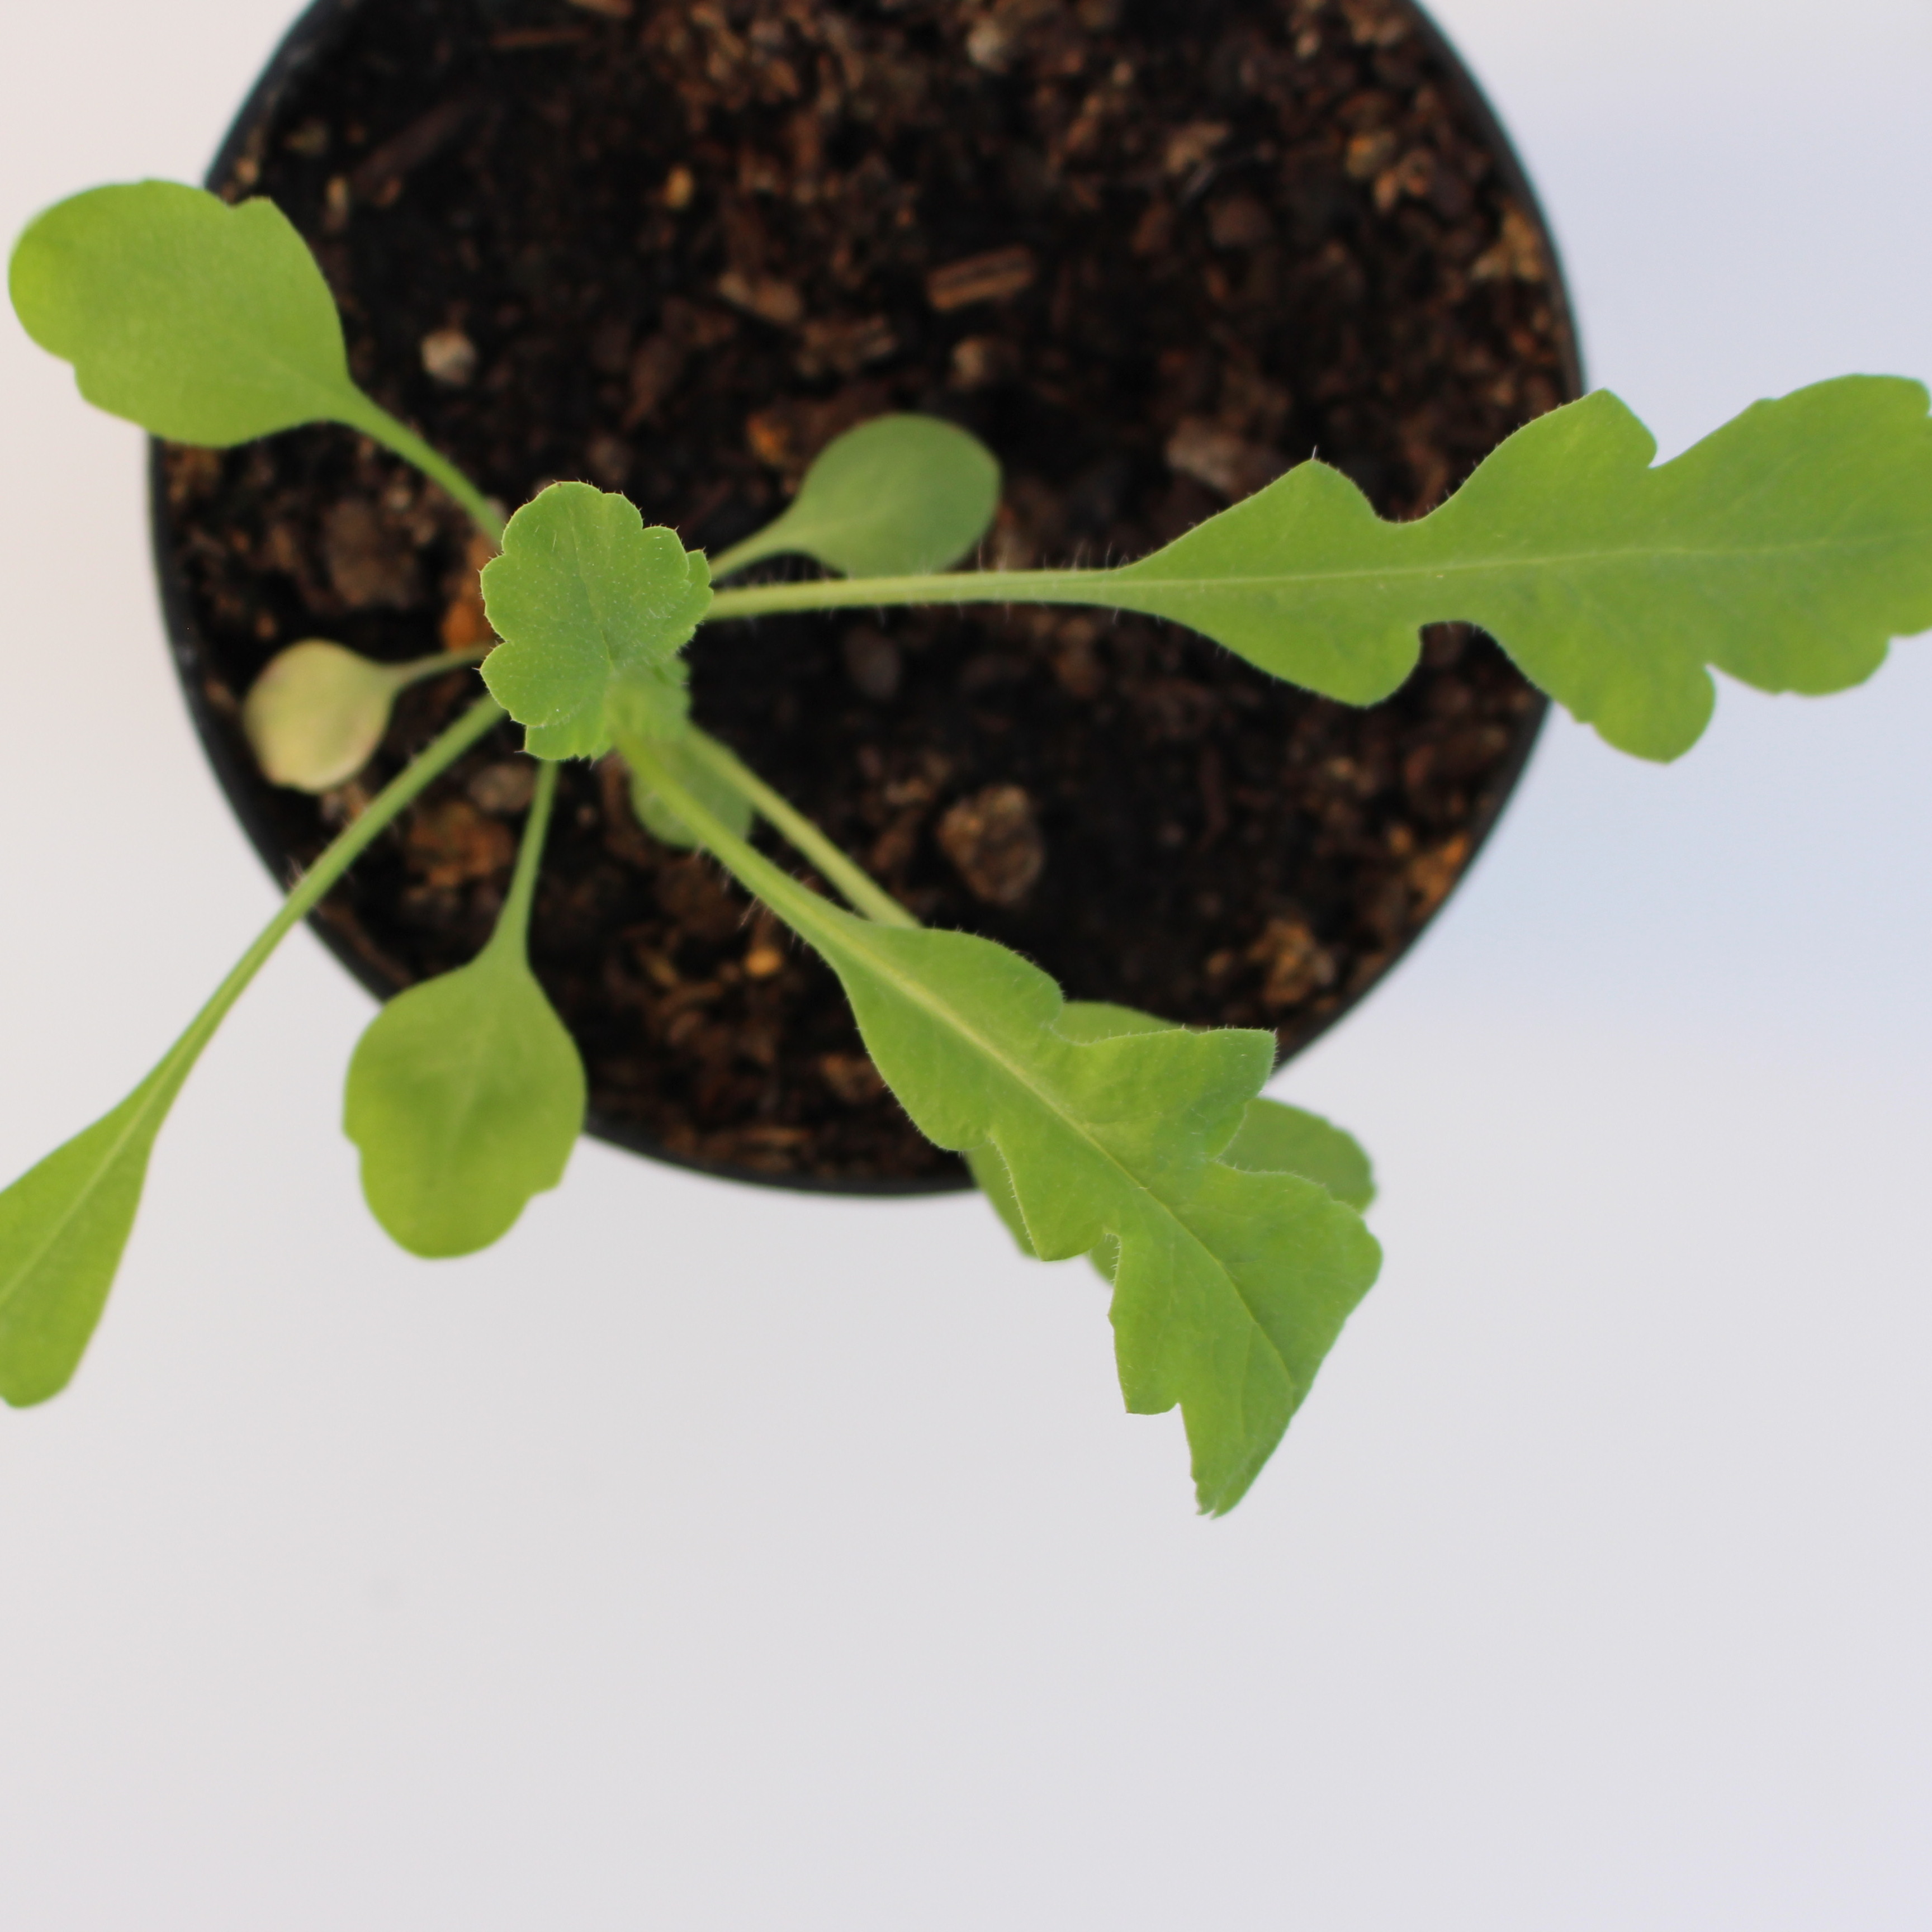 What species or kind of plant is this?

Papaver rhoeas
